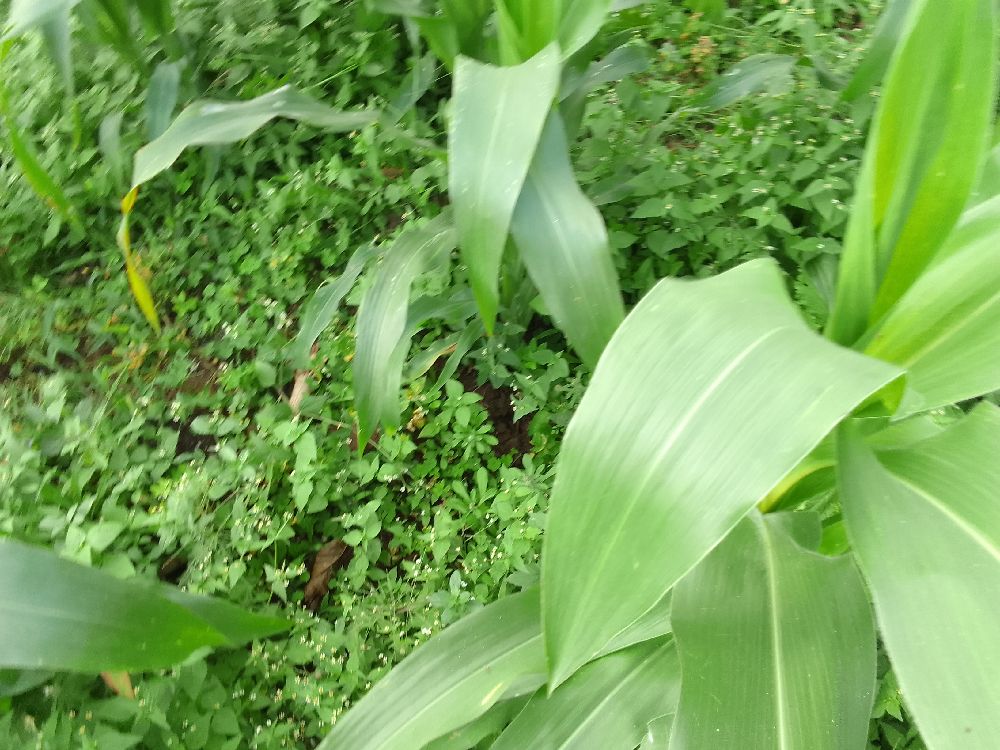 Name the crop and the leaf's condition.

maize, healthy
